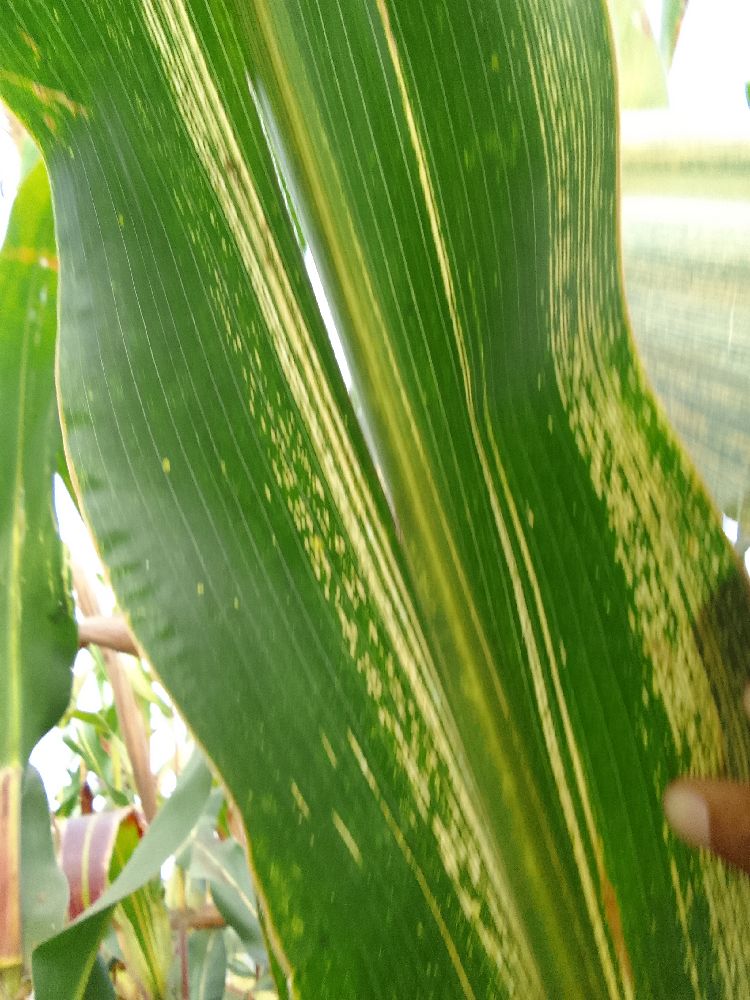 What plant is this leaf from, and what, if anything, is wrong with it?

maize, maize streak virus
